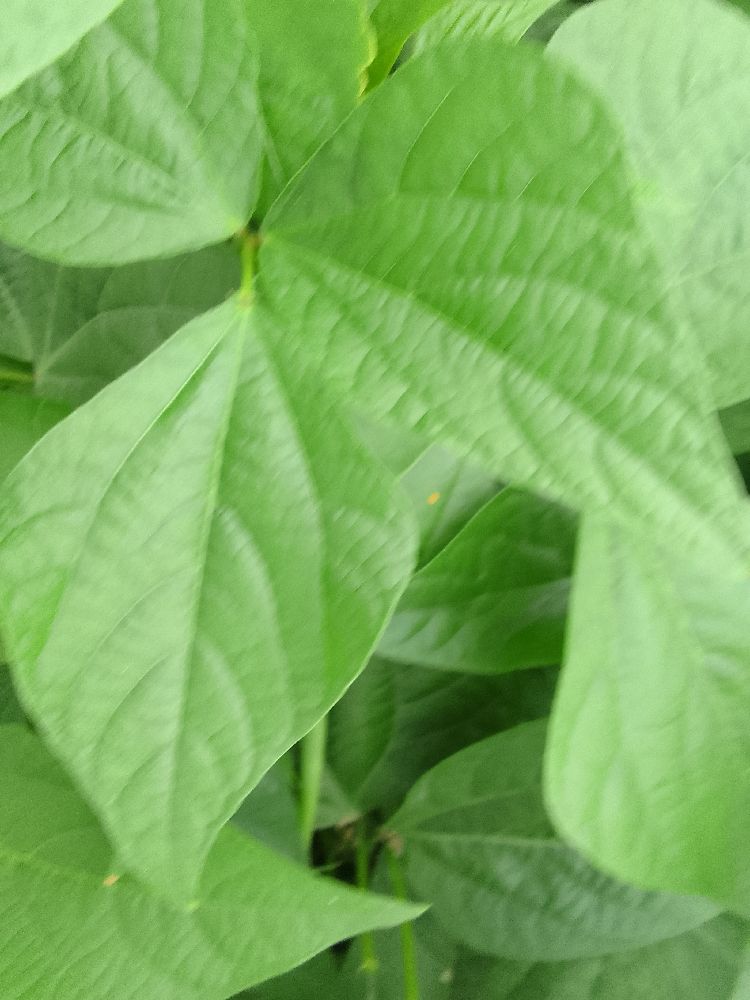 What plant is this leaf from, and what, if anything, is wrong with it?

common bean, healthy
